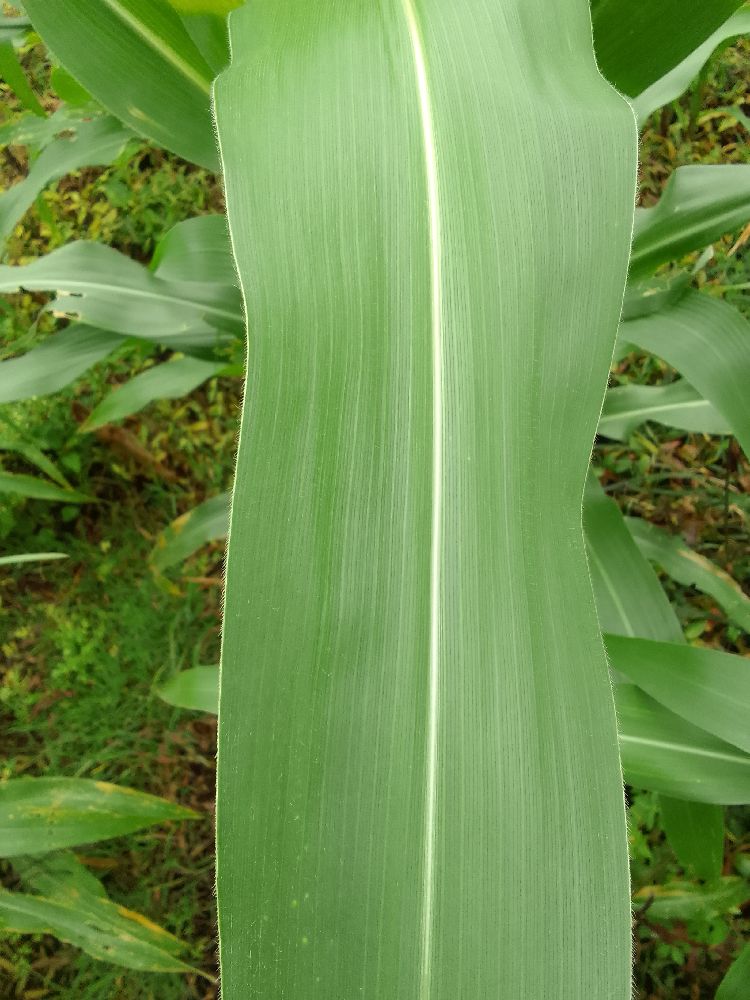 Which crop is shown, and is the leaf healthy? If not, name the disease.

maize, healthy
